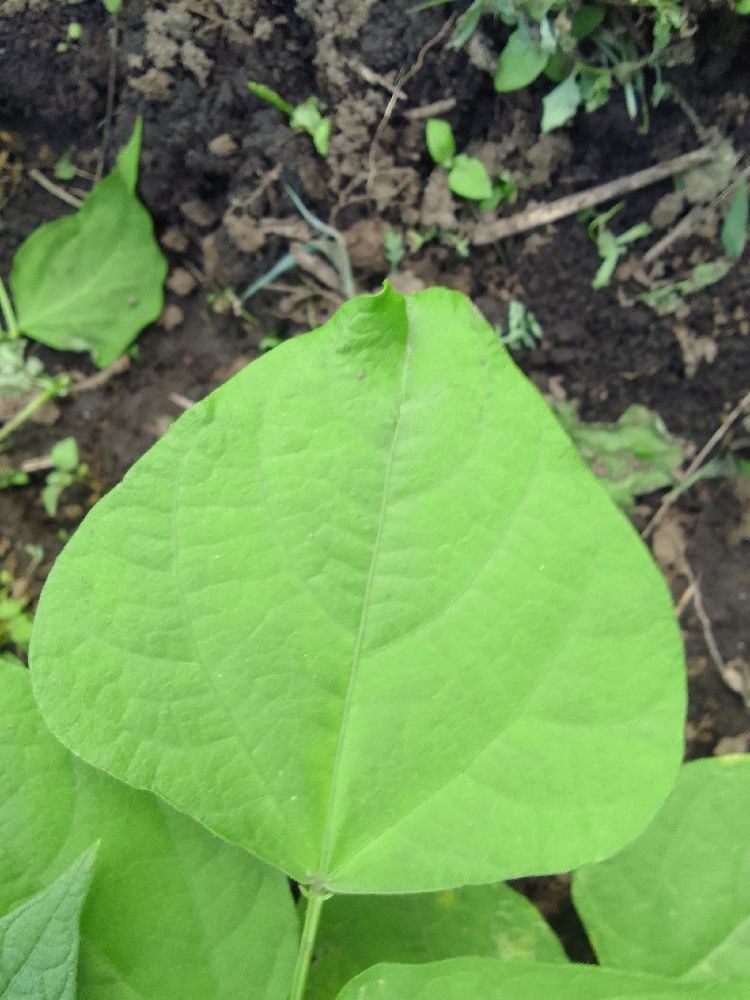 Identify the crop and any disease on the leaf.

common bean, healthy
